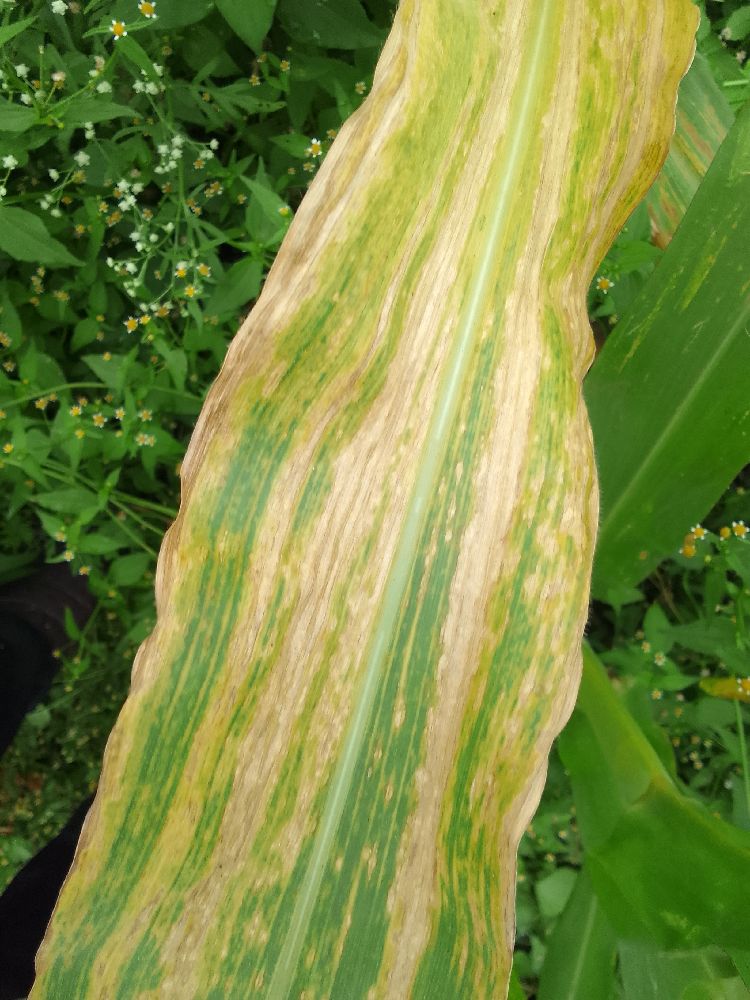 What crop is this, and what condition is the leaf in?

maize, maize lethal necrosis
